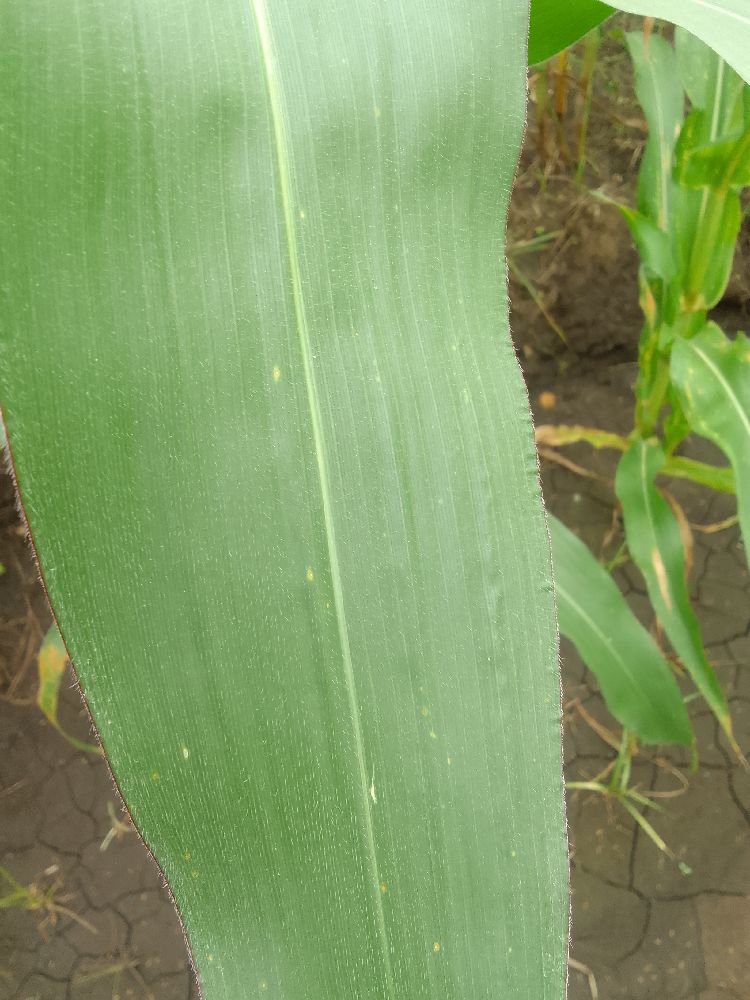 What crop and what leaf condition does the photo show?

maize, healthy
